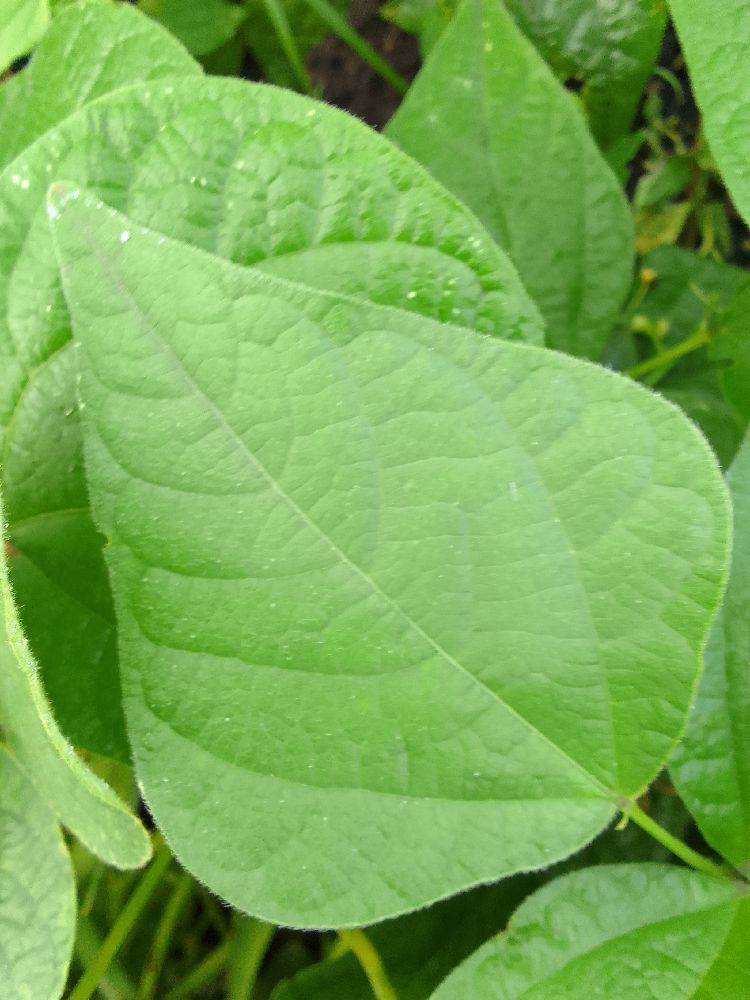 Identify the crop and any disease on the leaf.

common bean, healthy
